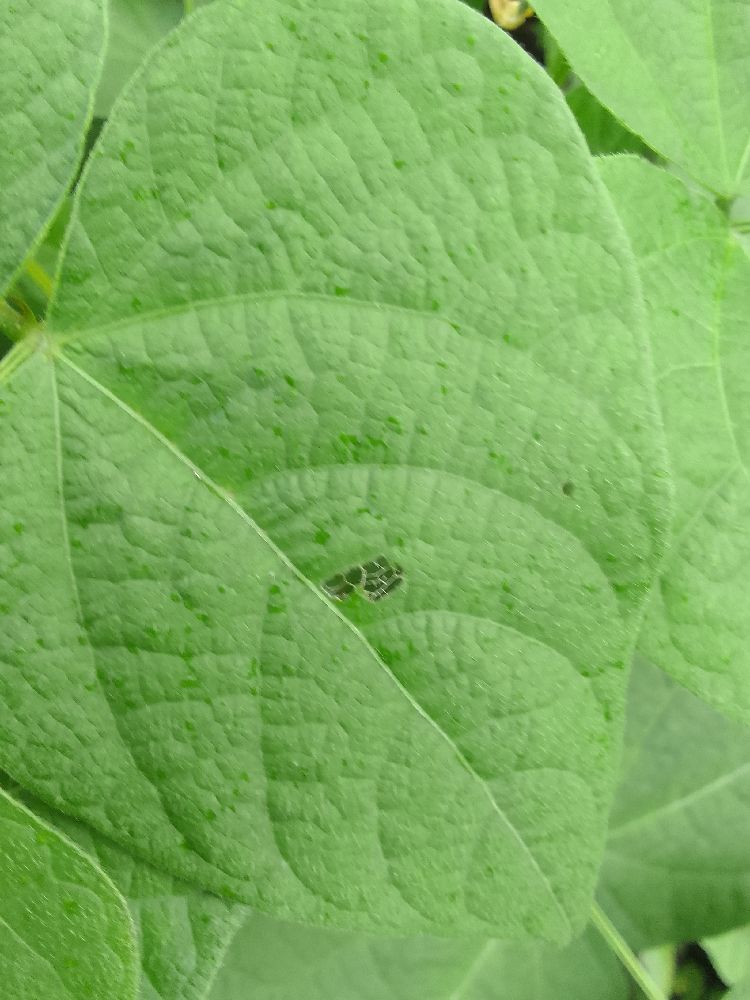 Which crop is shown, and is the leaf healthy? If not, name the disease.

common bean, healthy
